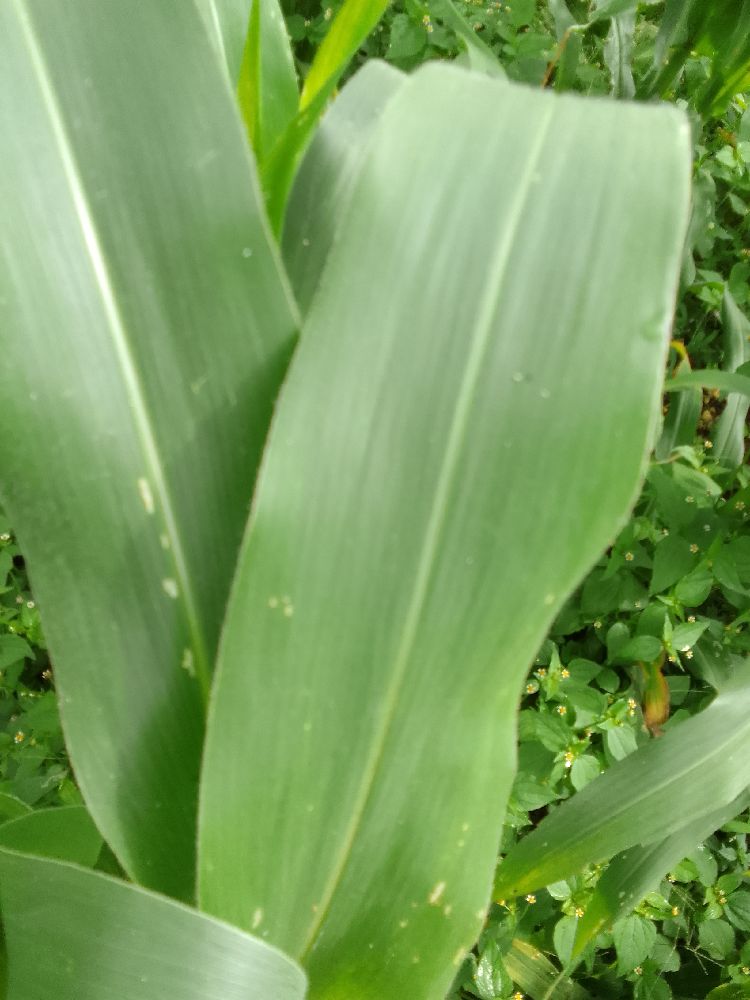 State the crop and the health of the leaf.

maize, healthy
